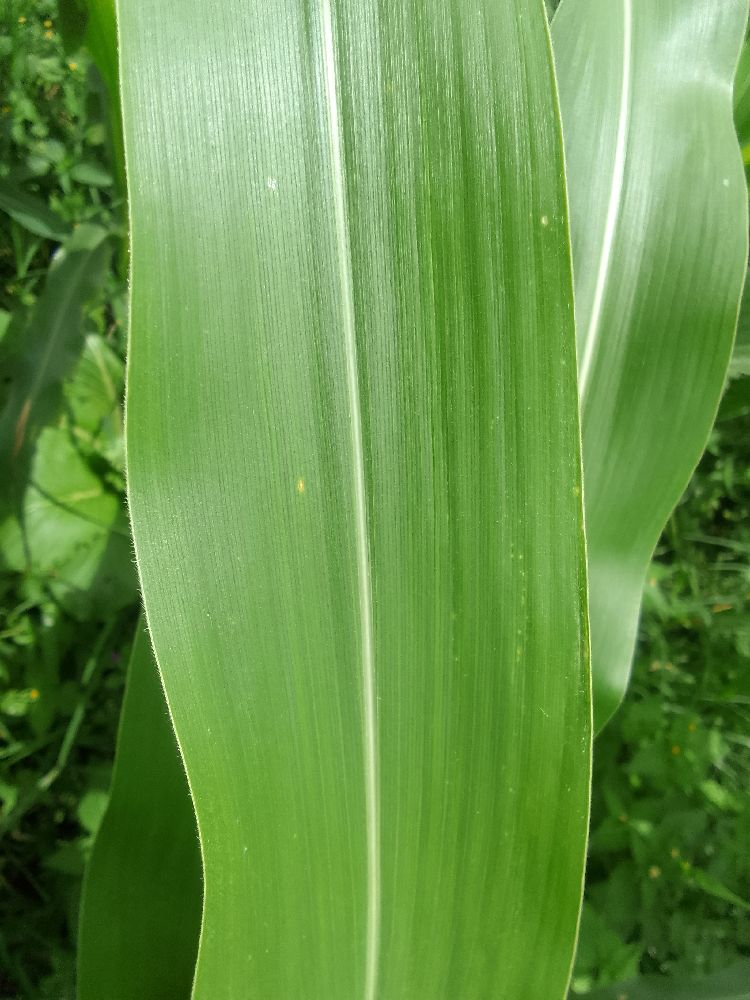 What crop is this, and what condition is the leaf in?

maize, healthy
